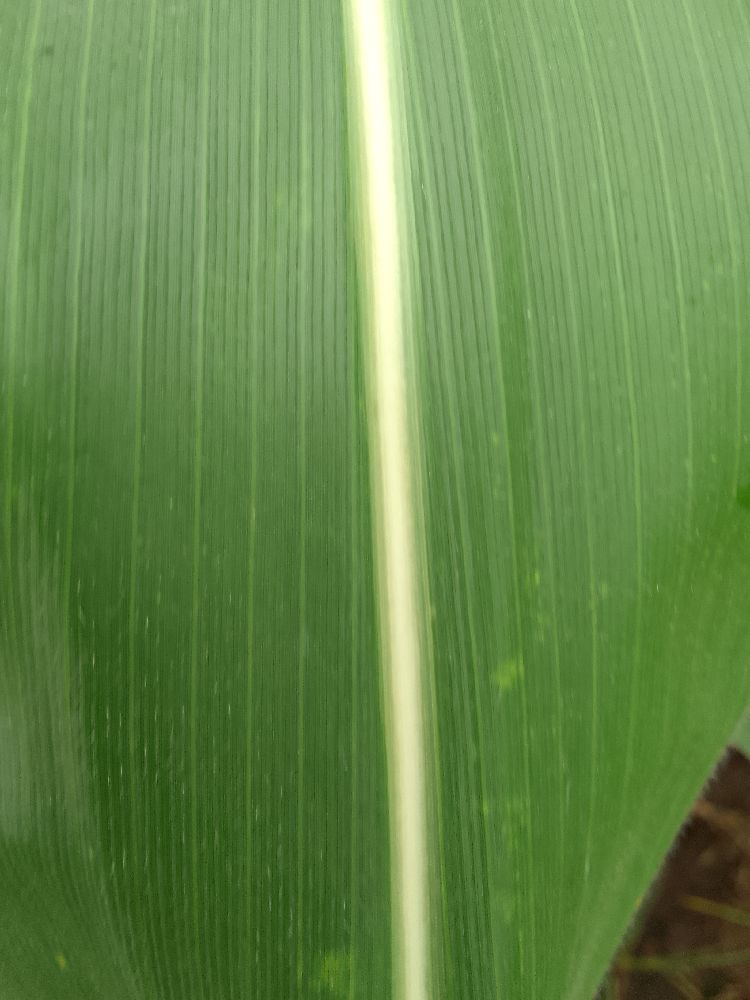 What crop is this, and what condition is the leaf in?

maize, healthy
